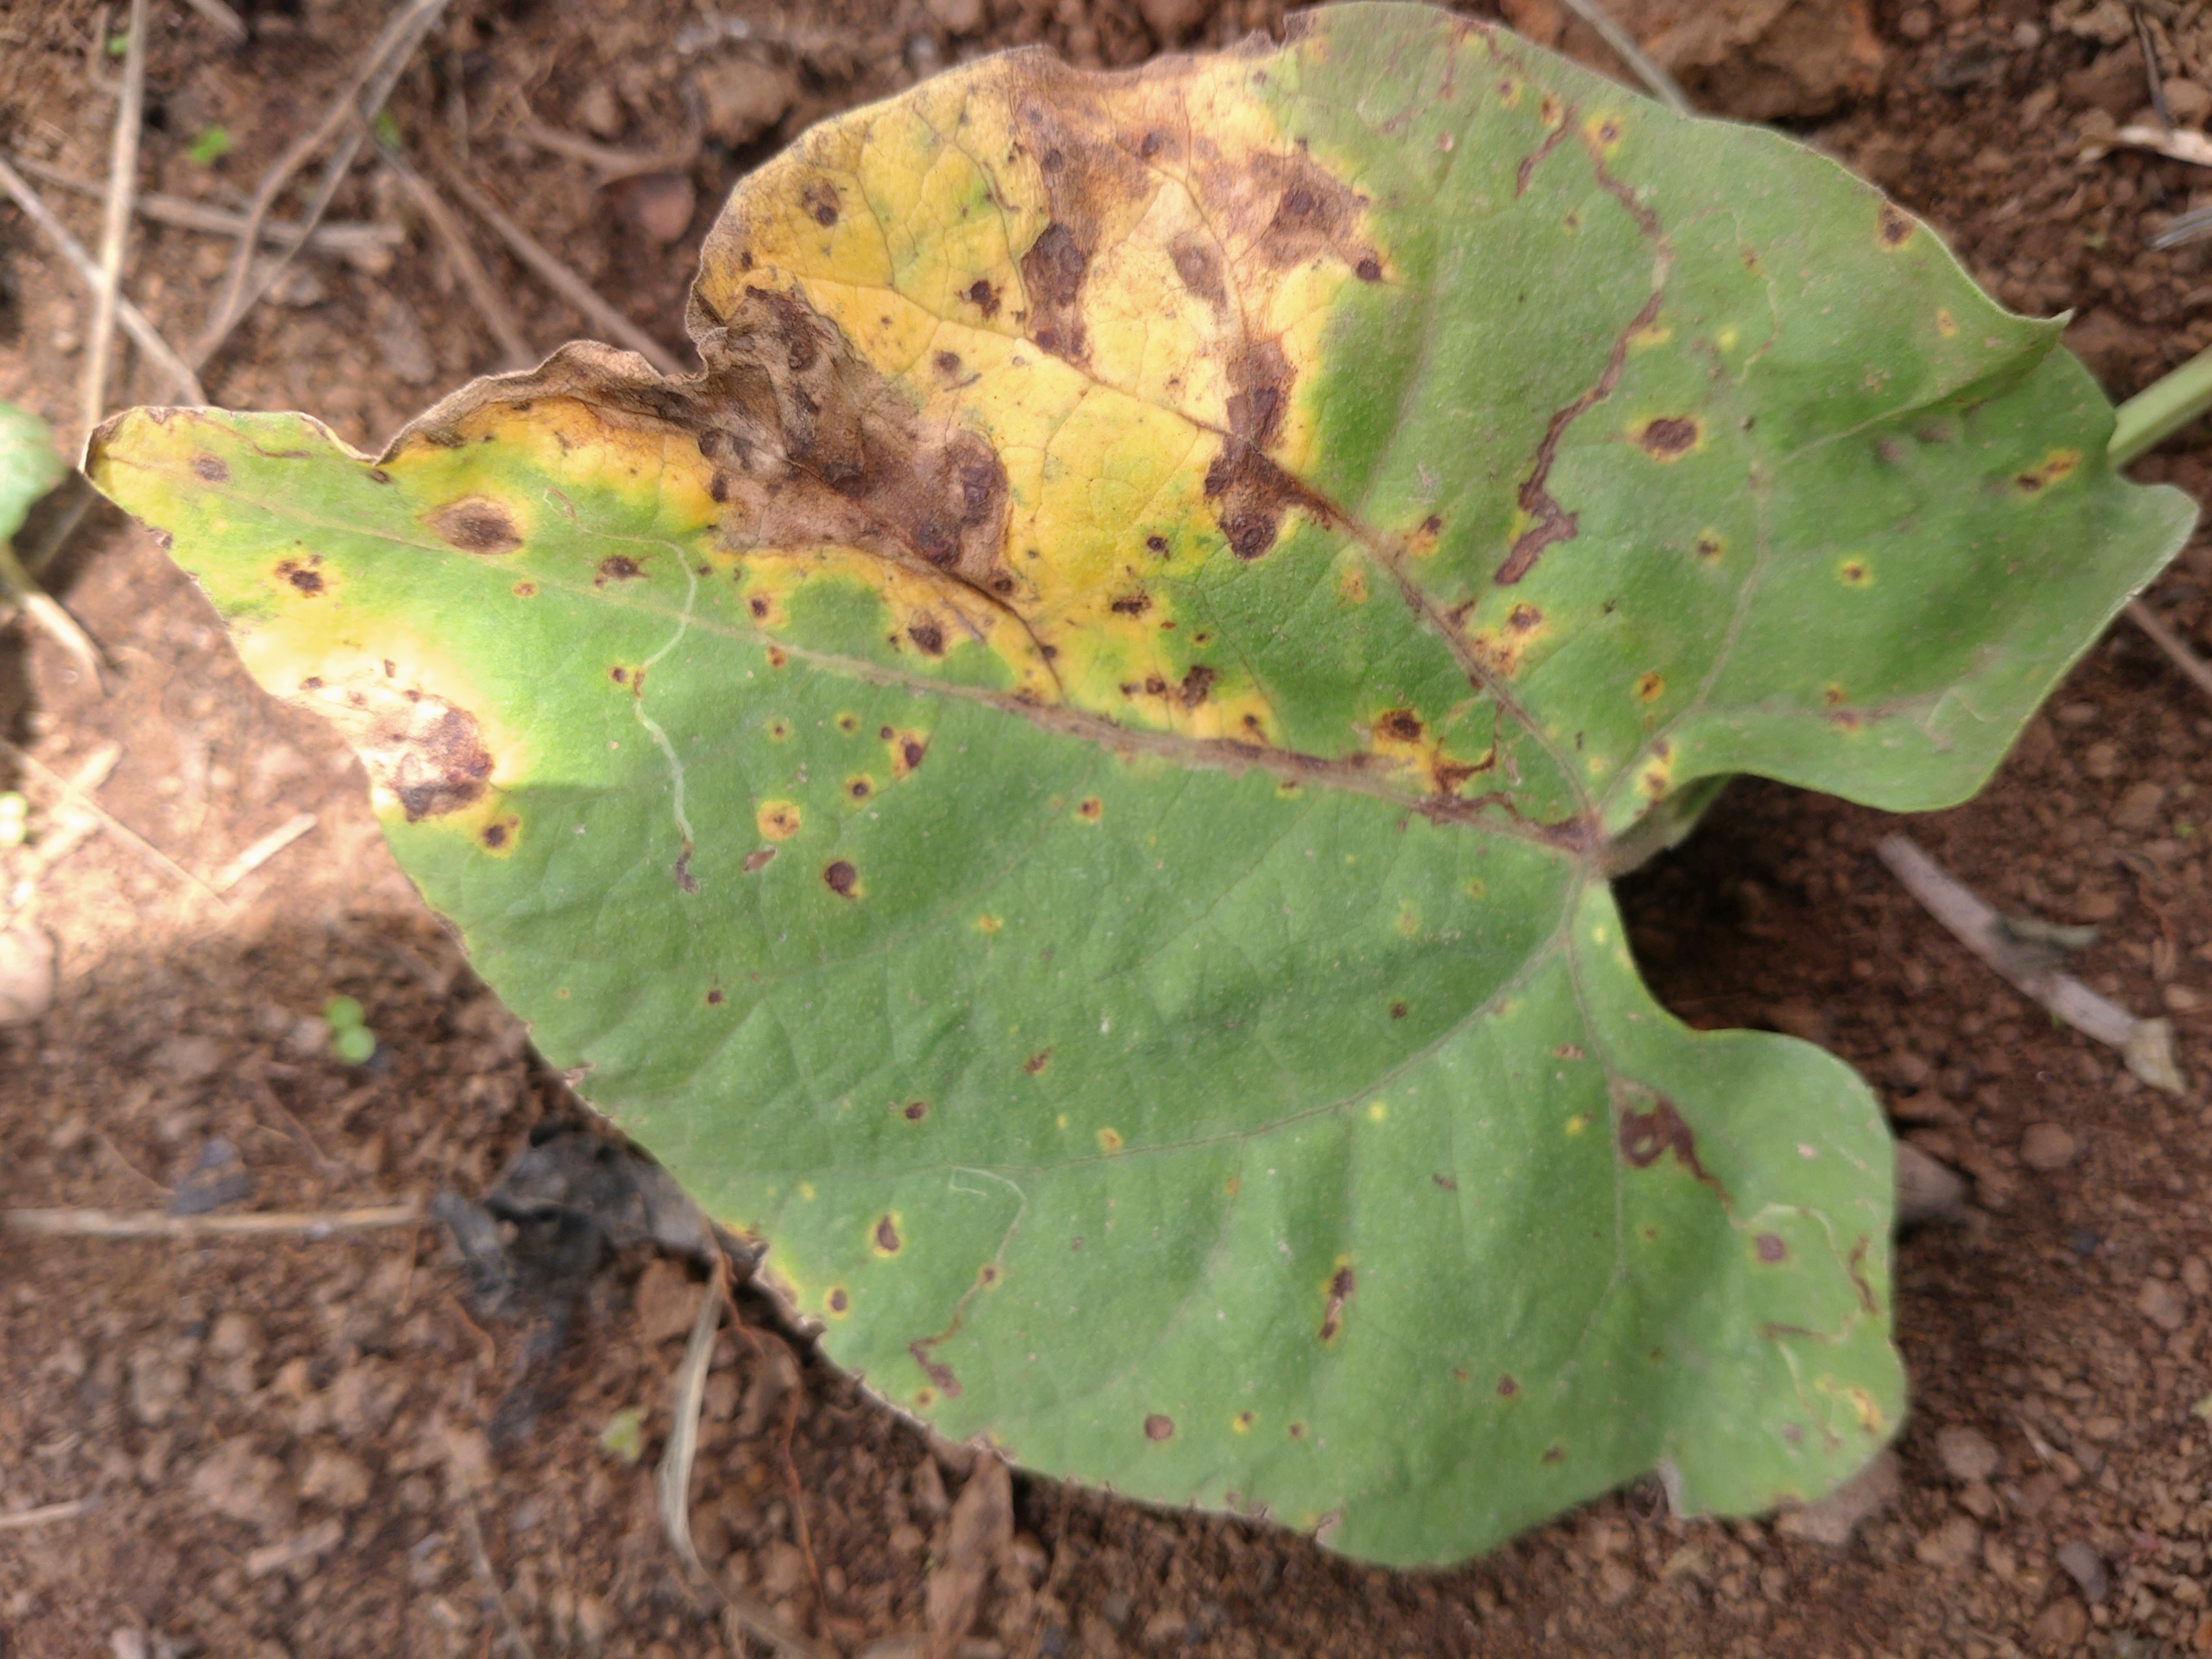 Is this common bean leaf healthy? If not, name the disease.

rust
